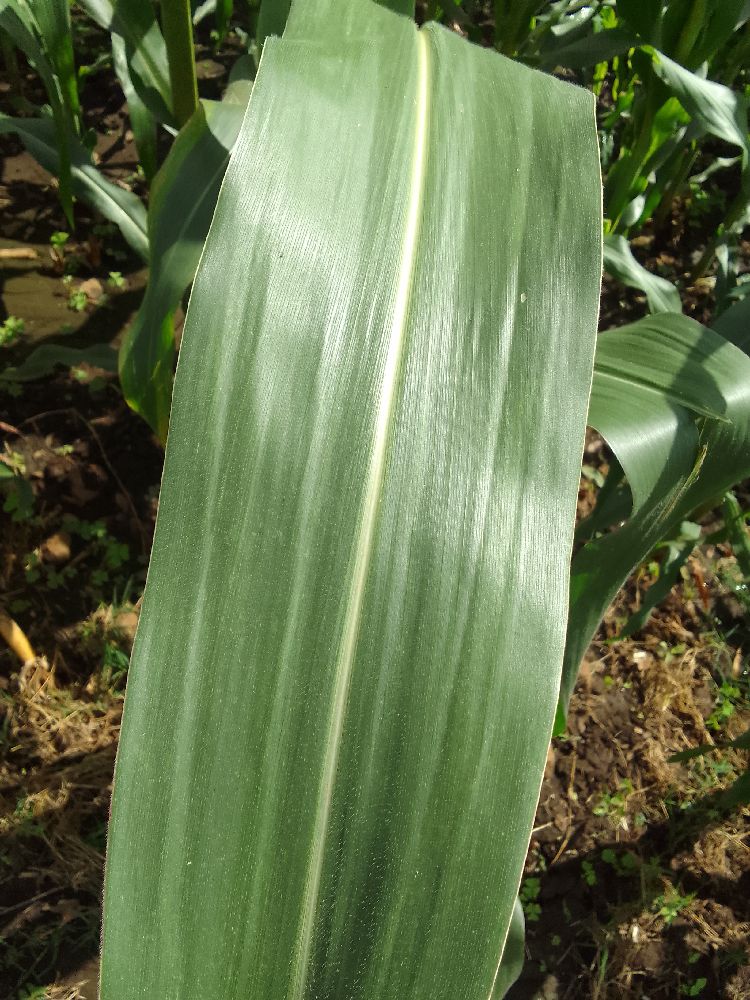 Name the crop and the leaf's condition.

maize, healthy
